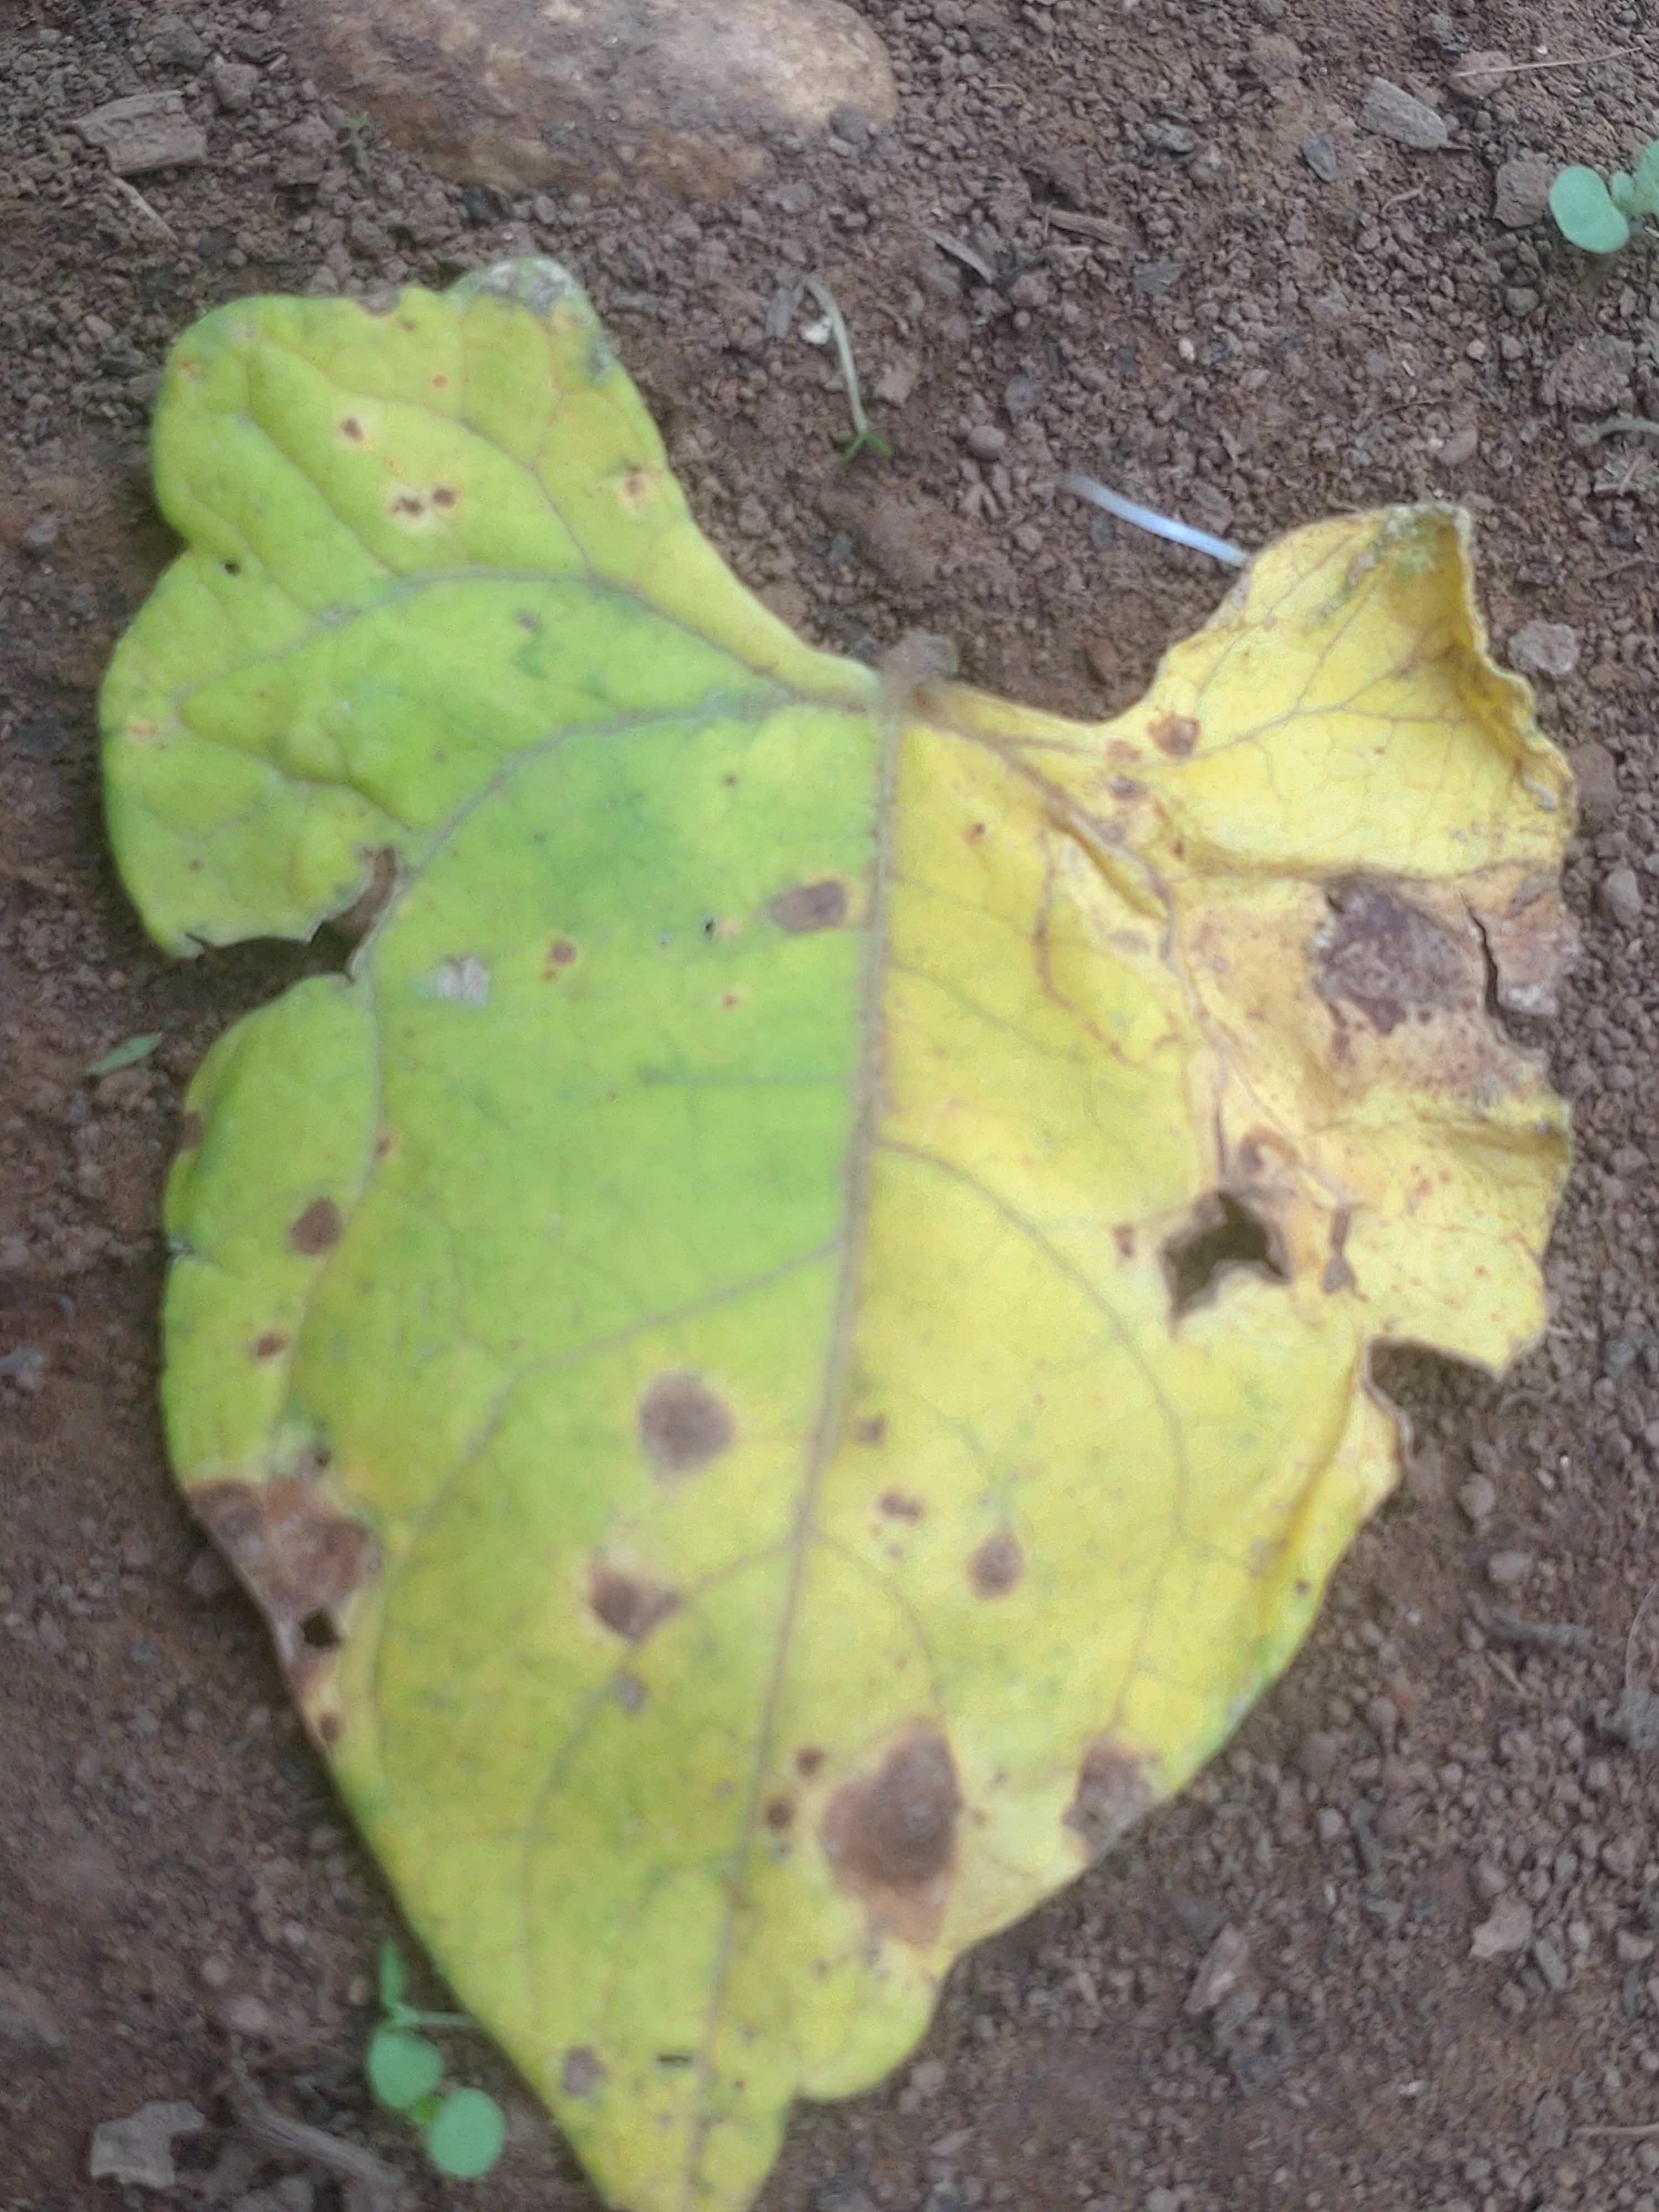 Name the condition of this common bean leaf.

anthracnose
